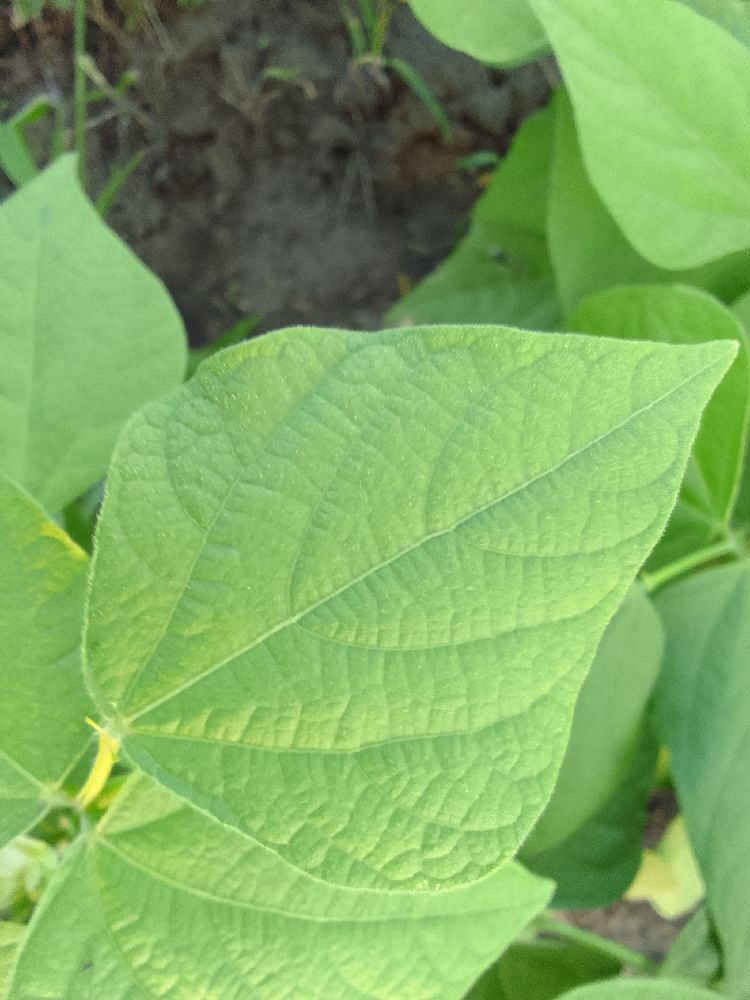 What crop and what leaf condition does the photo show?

common bean, healthy
